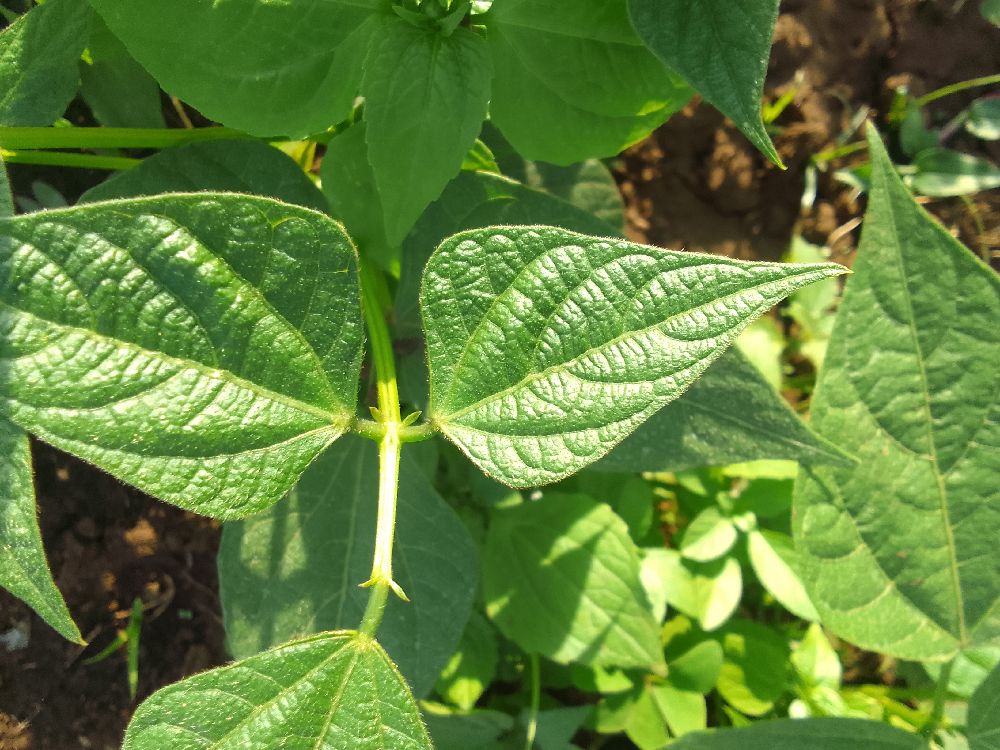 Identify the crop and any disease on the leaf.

common bean, healthy
